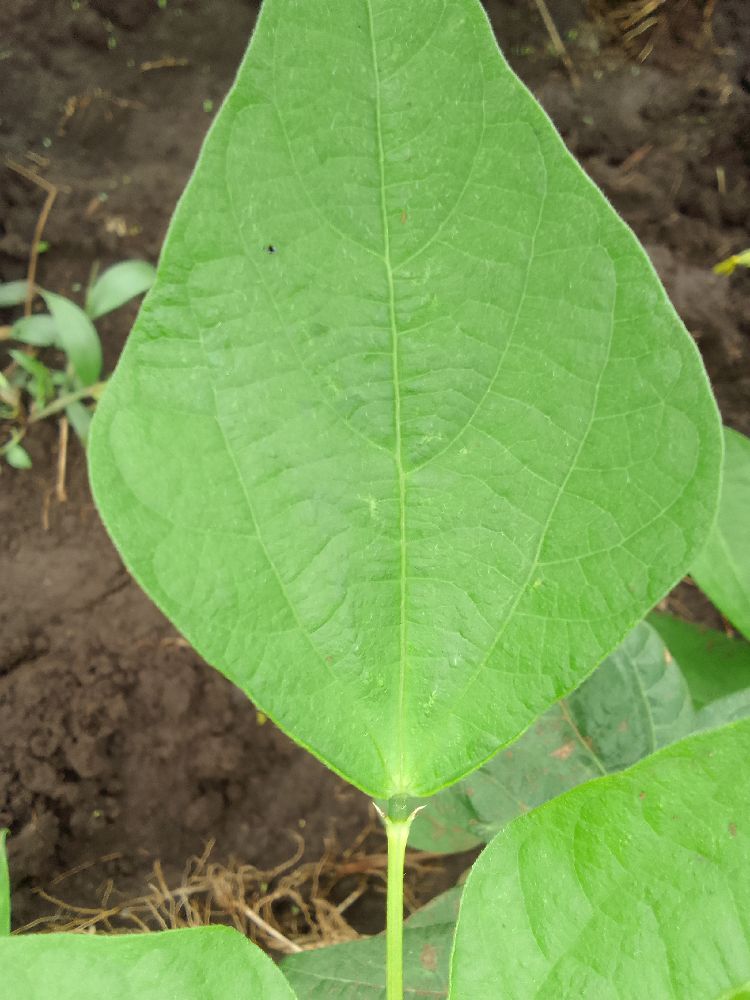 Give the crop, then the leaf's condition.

common bean, healthy
